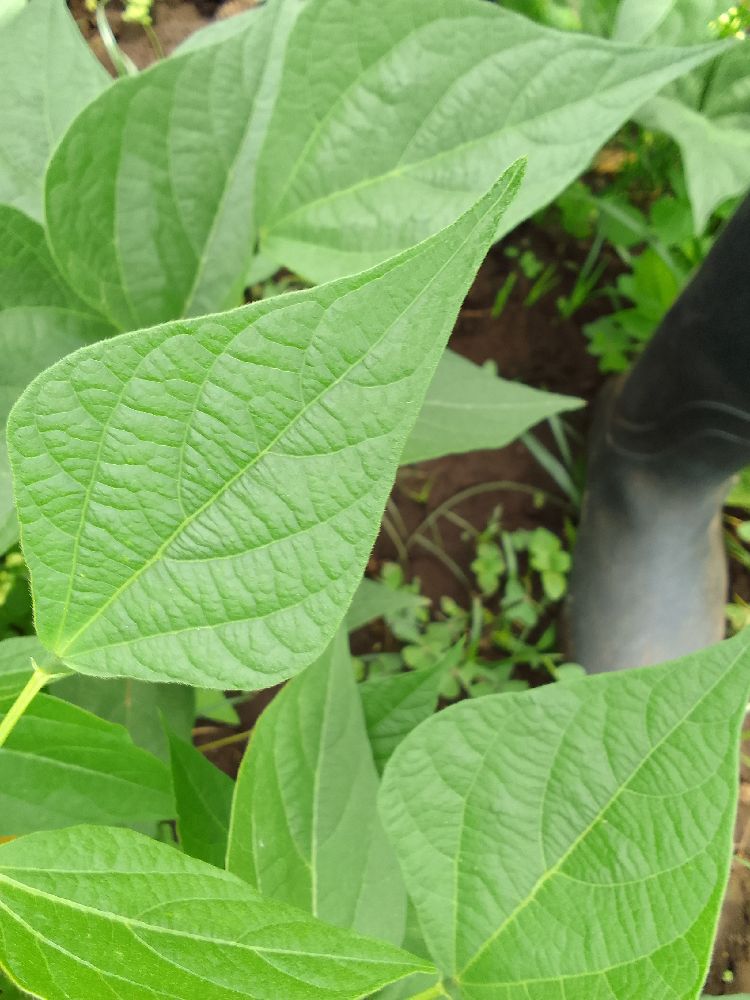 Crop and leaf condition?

common bean, healthy
